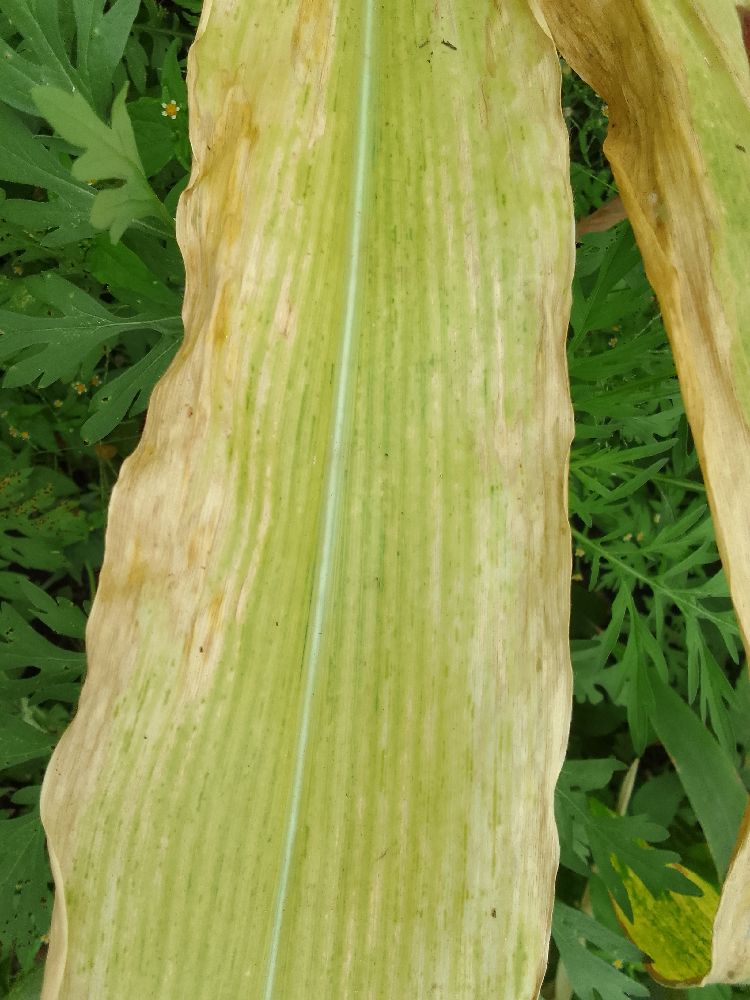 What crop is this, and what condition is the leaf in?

maize, maize lethal necrosis
